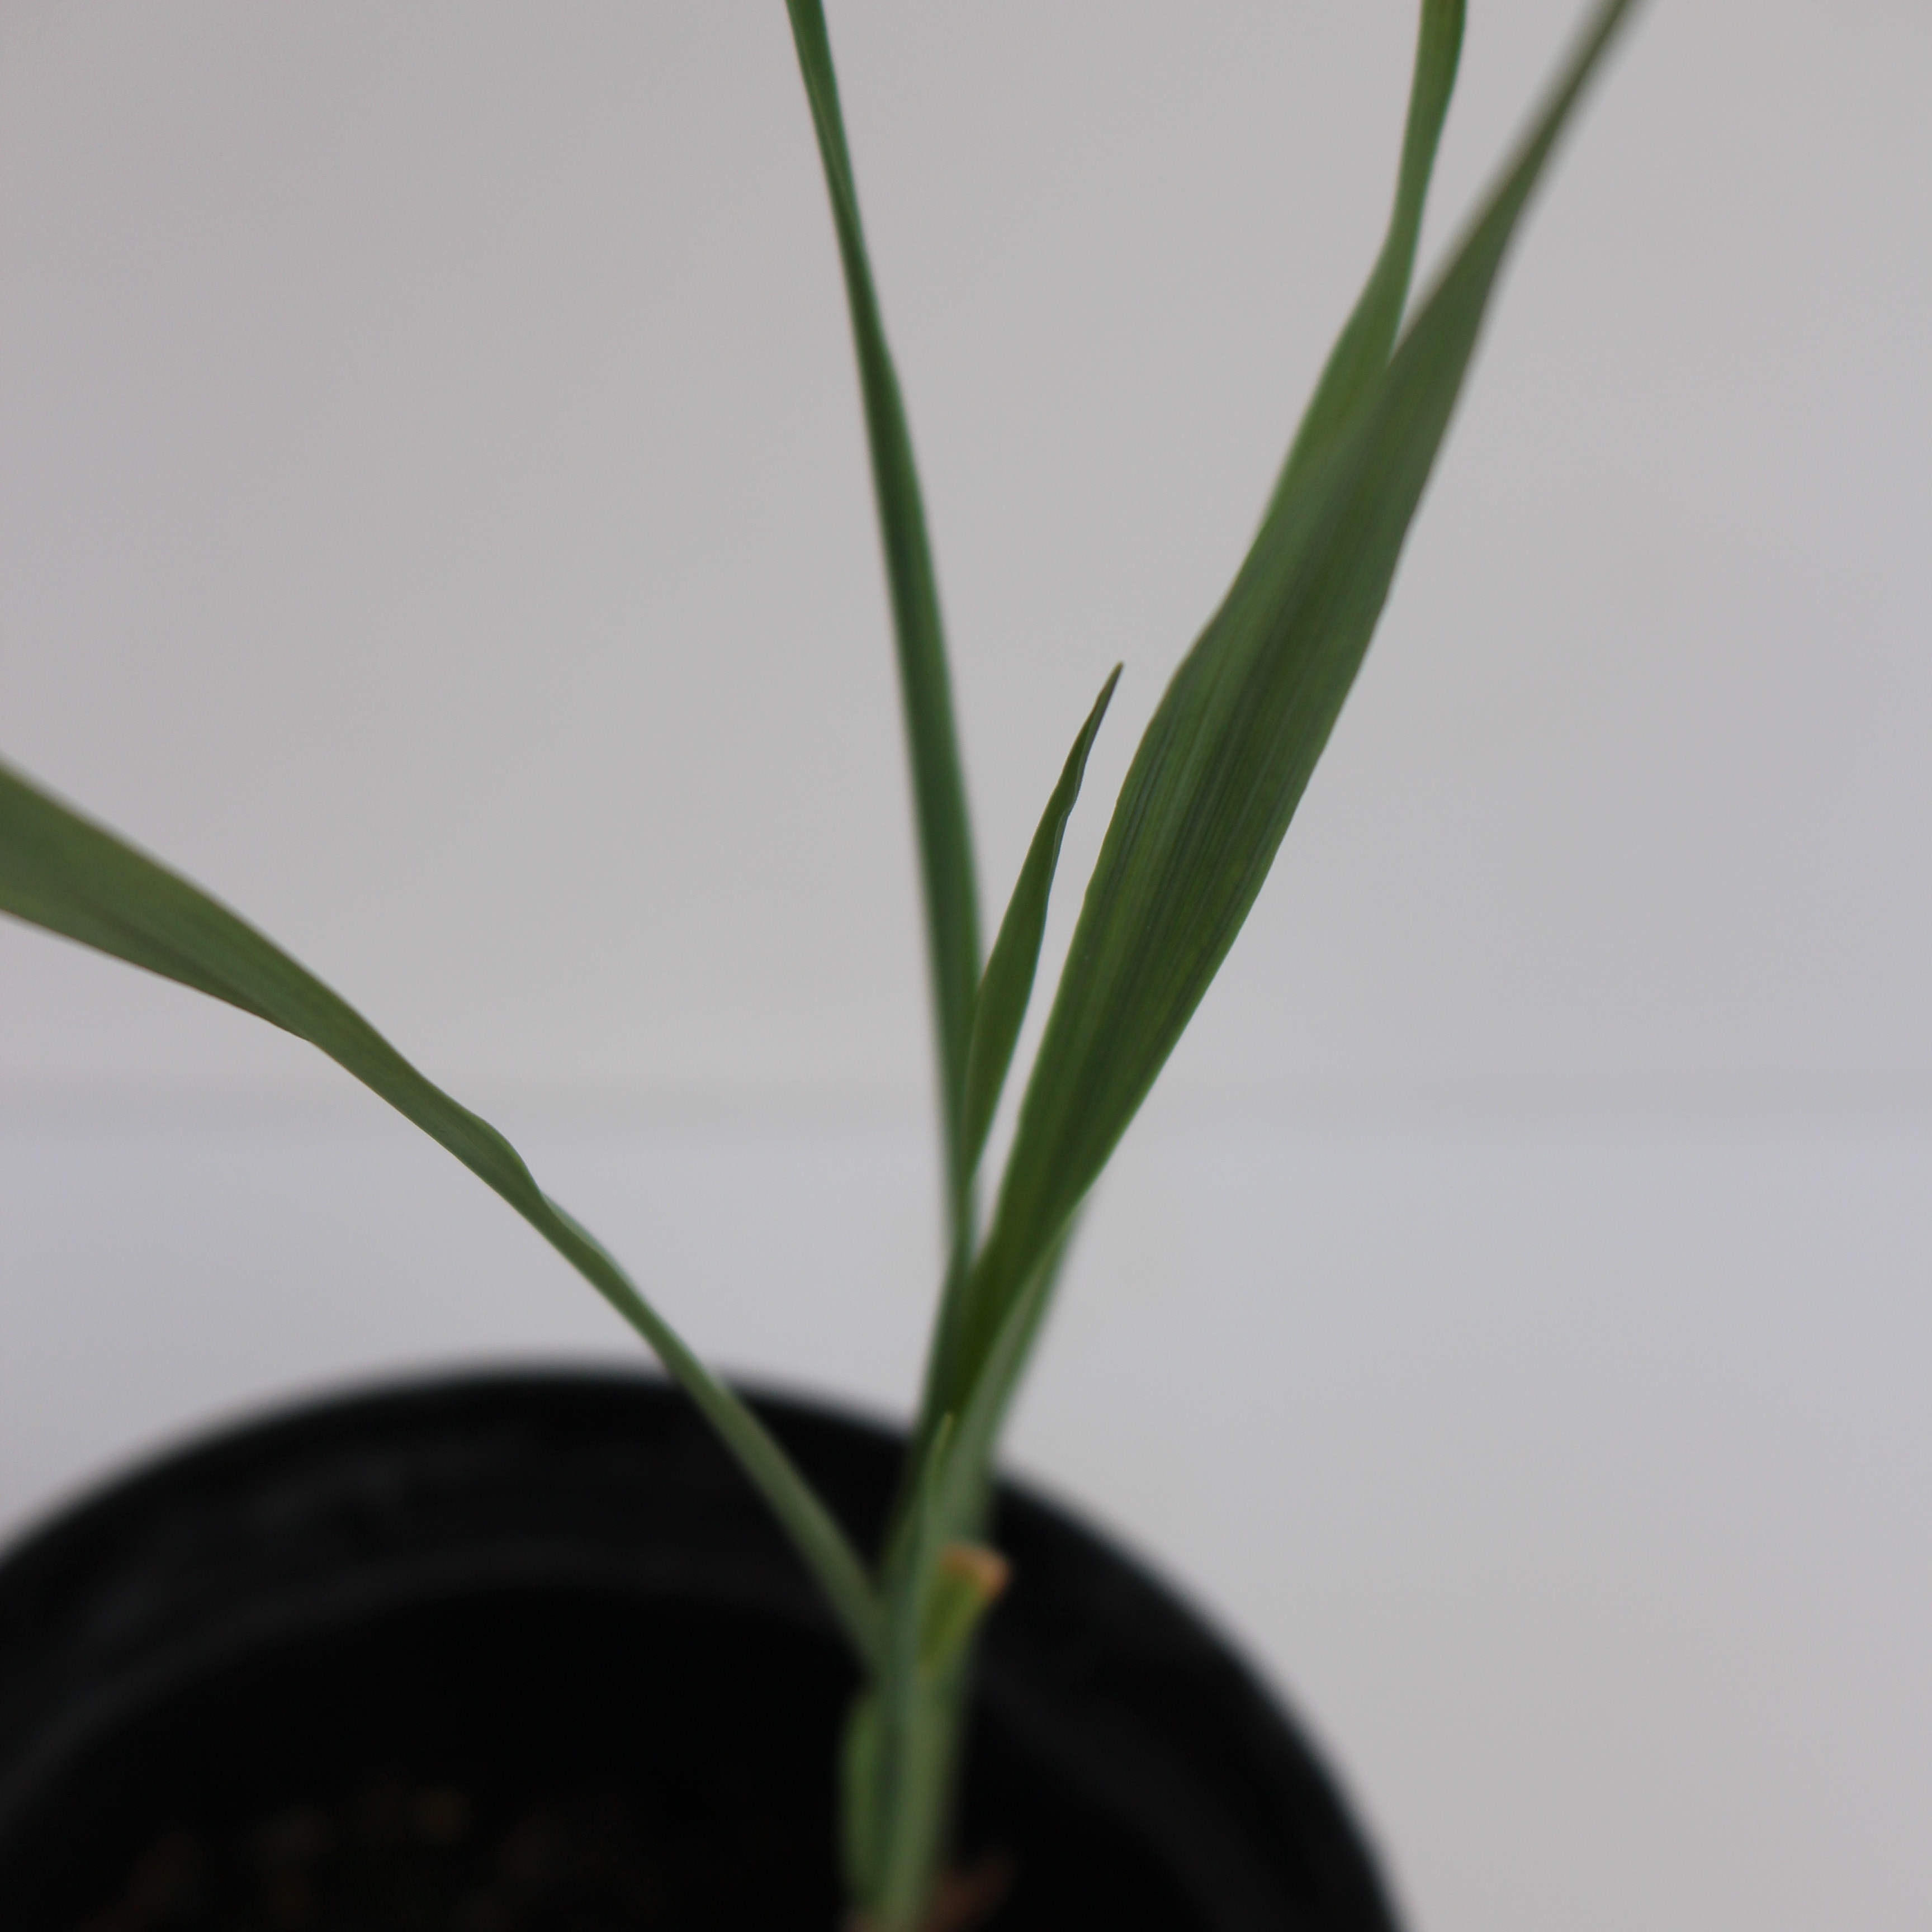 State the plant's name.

Avena sterilis
